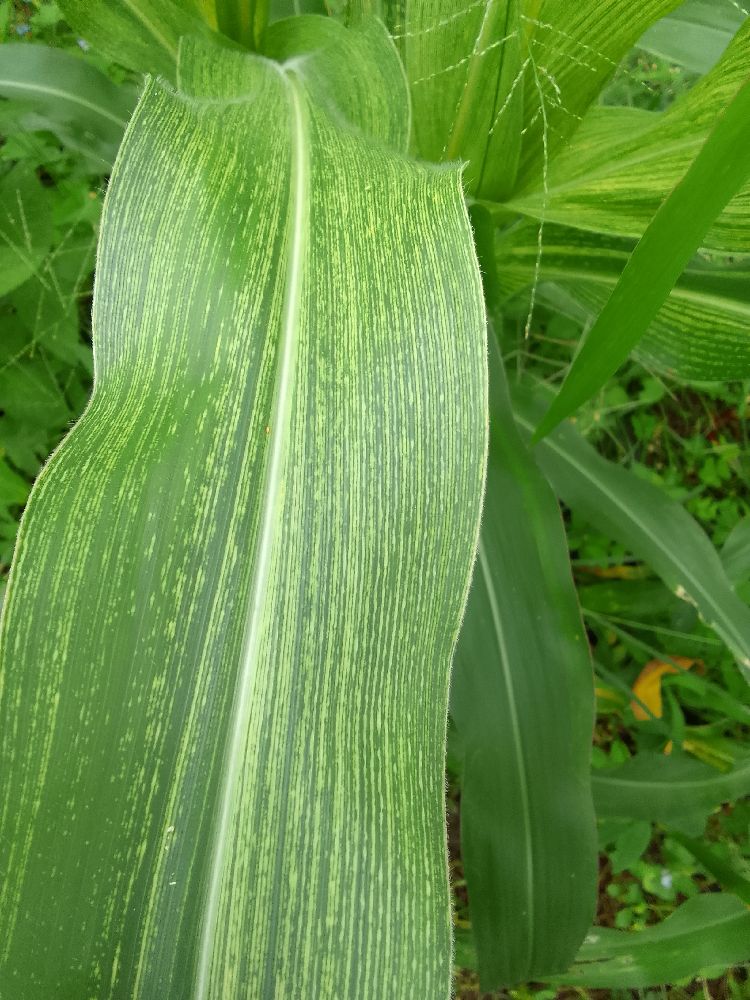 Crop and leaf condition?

maize, maize streak virus
